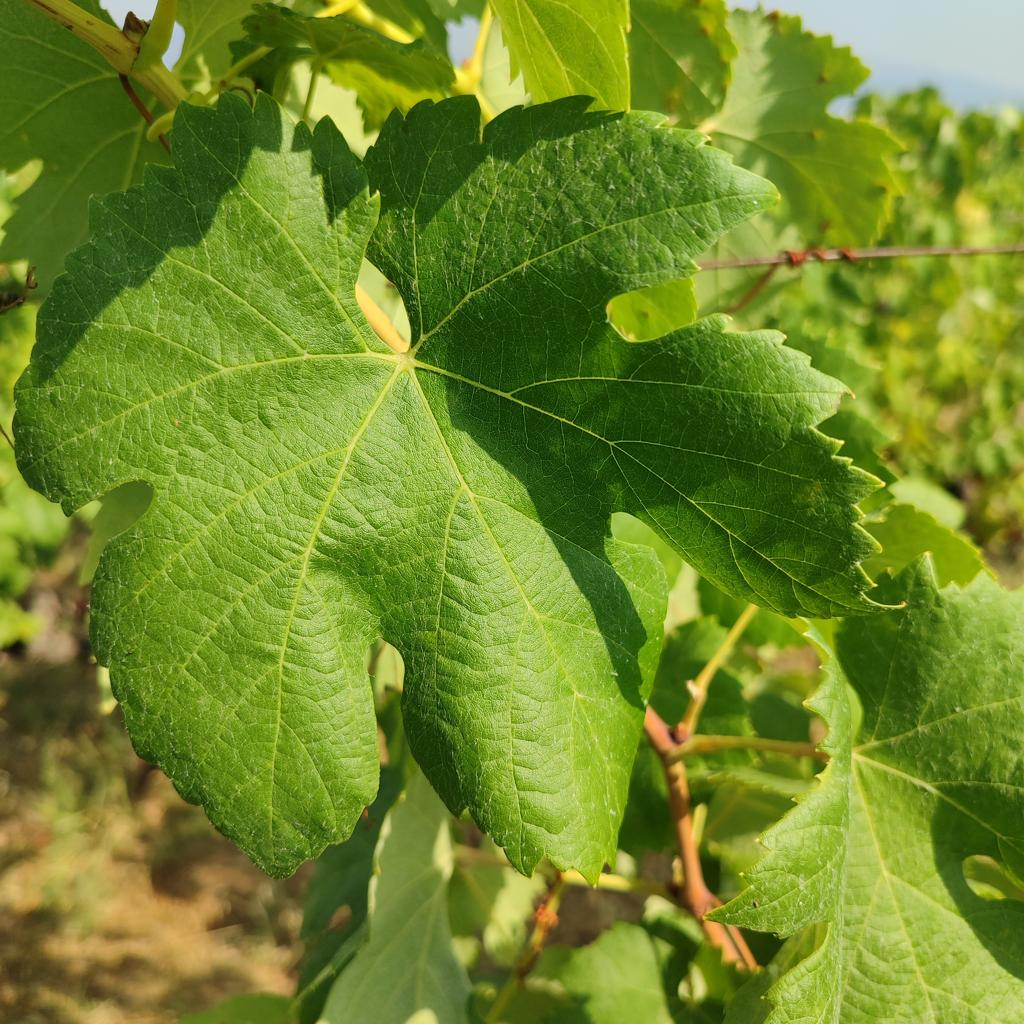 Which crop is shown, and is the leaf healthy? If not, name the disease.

grapevine, healthy
